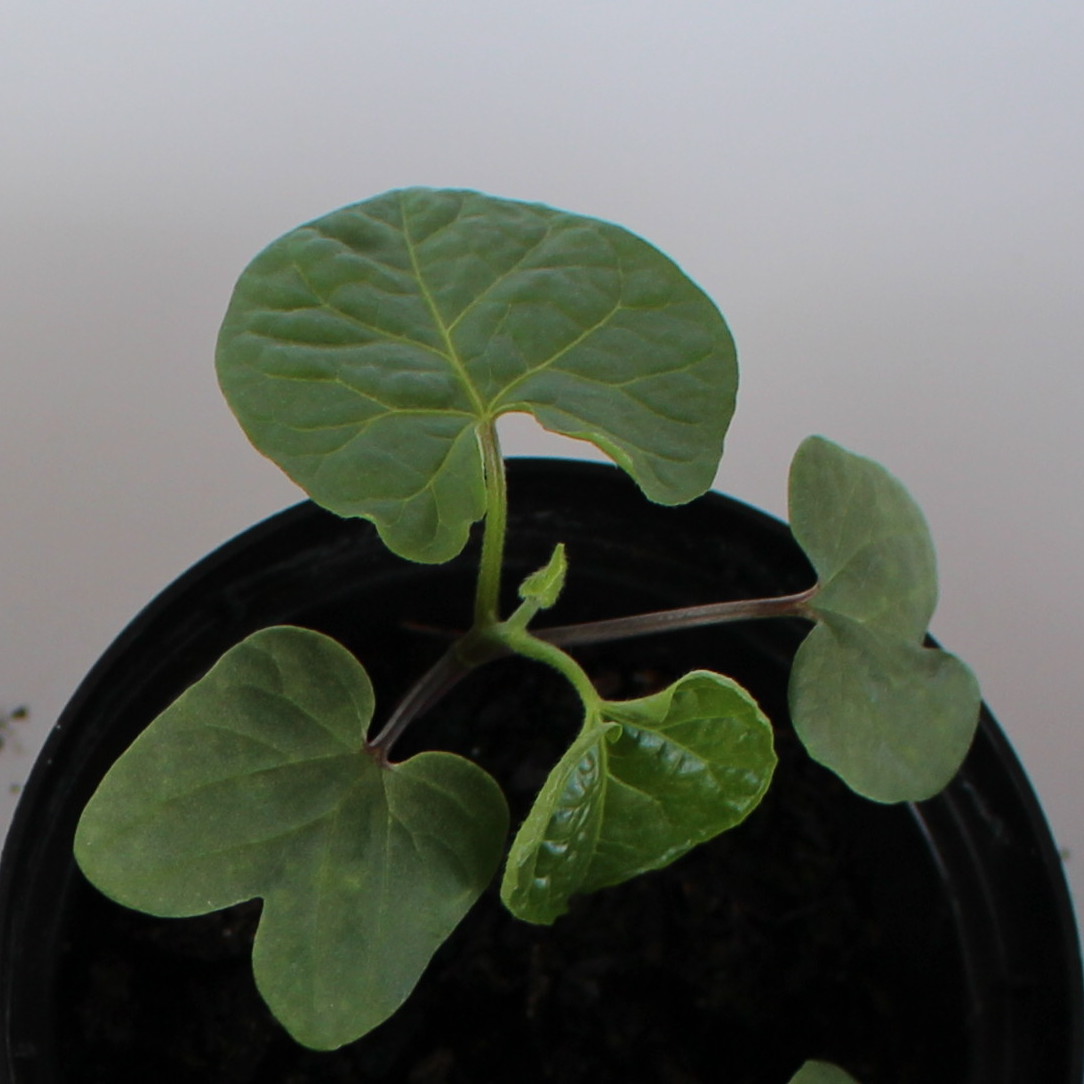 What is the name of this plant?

Convolvulus arvensis
